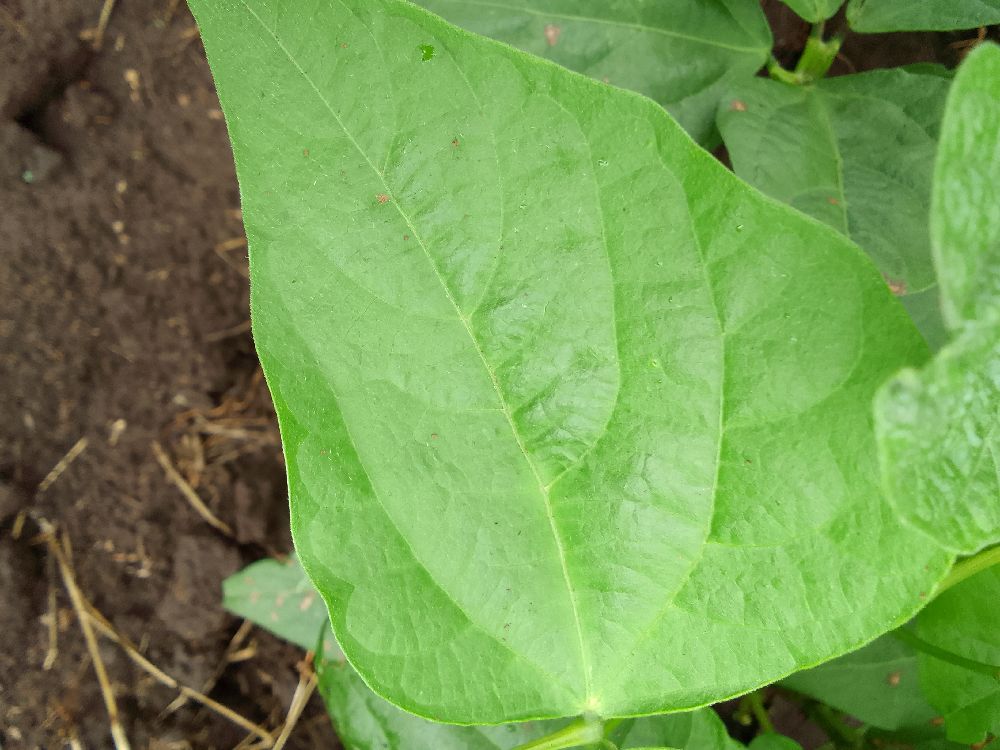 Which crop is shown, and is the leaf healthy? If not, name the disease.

common bean, healthy
